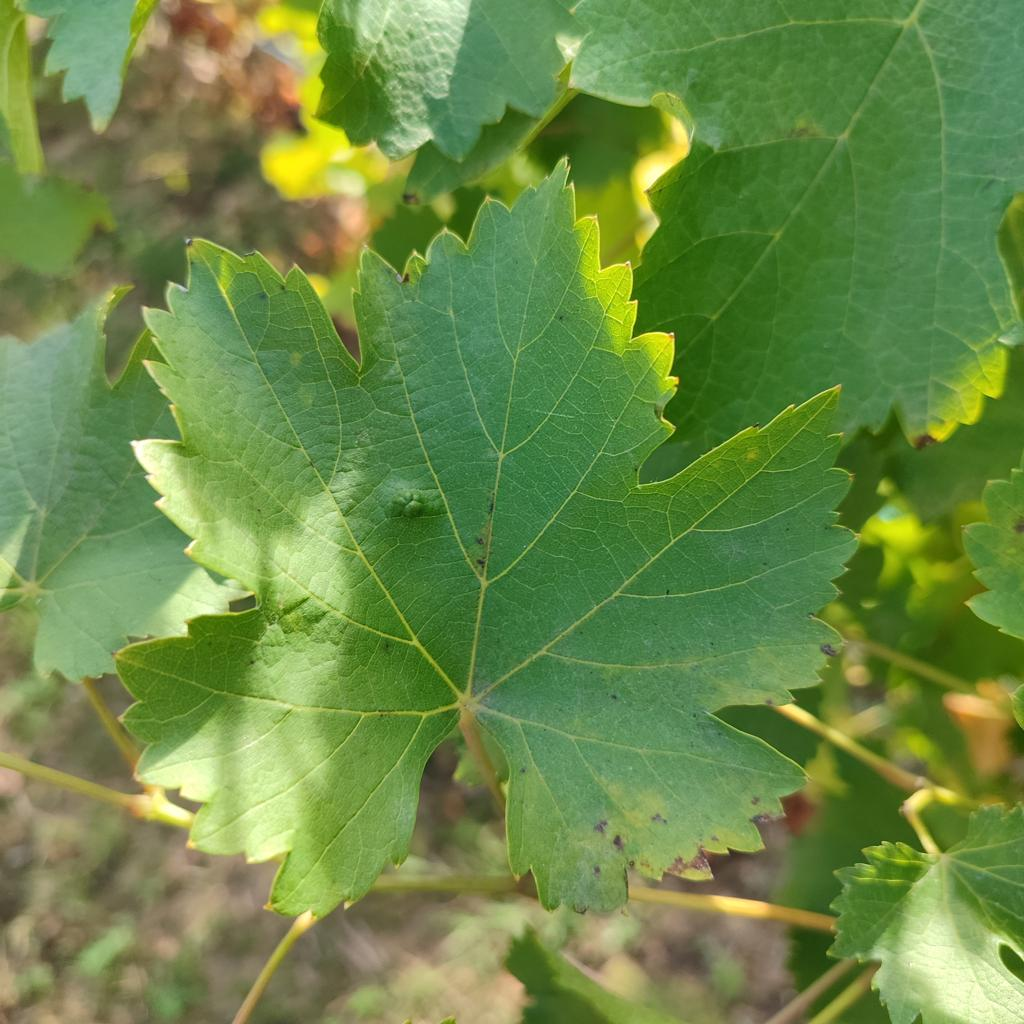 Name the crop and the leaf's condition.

grapevine, erineum mite
